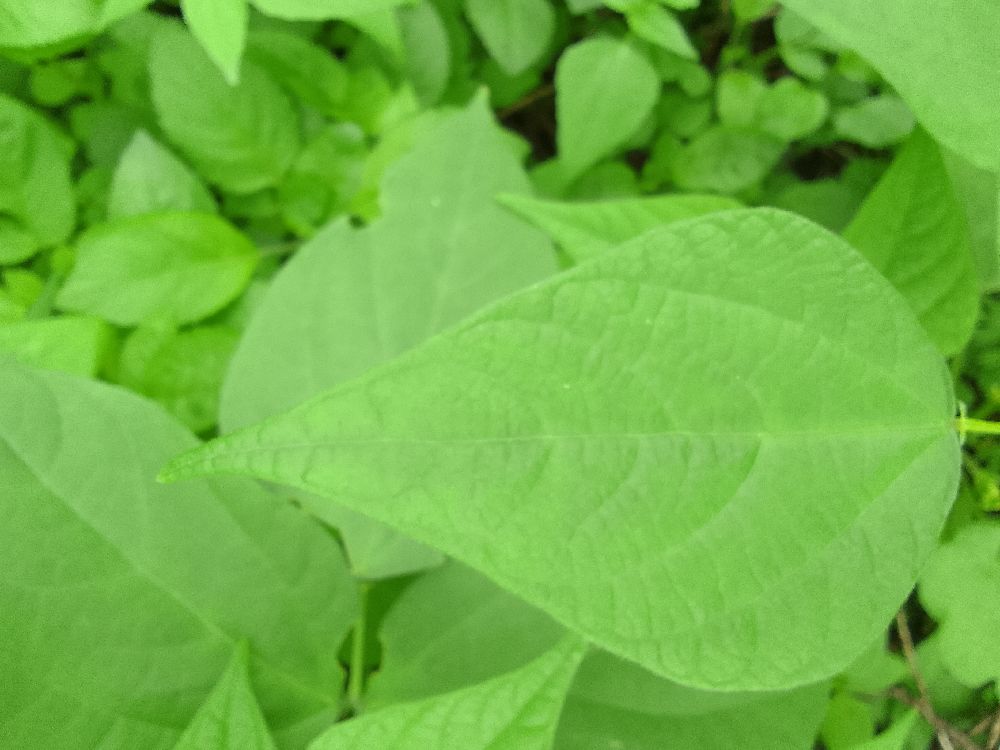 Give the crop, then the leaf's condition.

common bean, healthy
